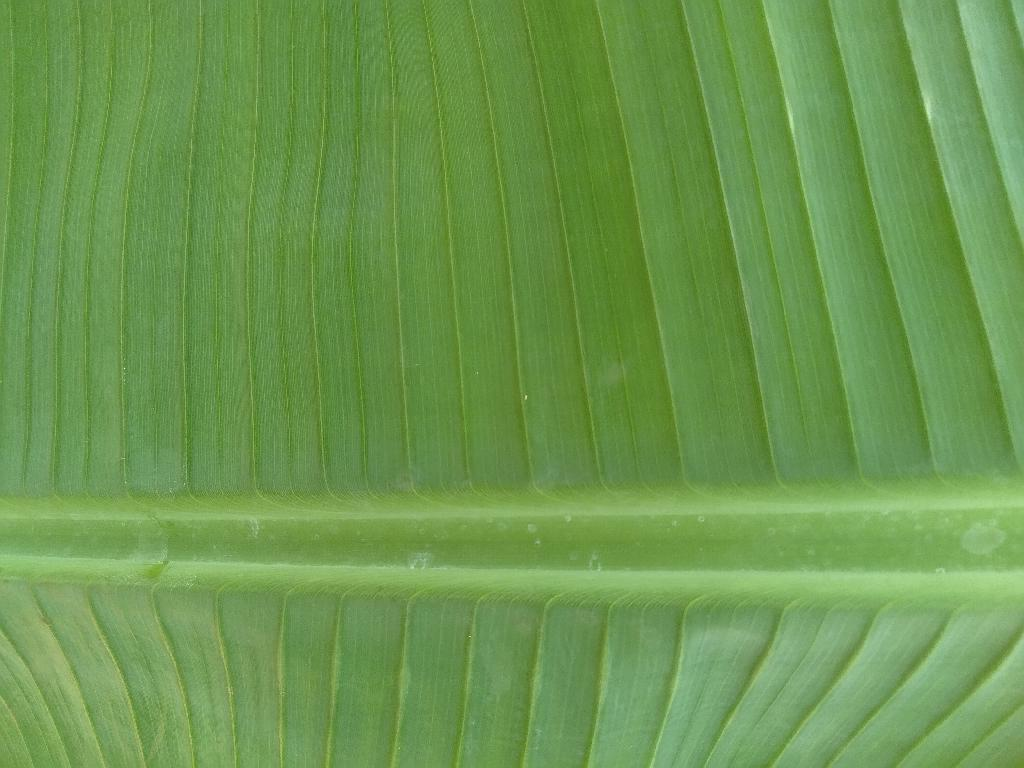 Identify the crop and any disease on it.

banana, healthy
